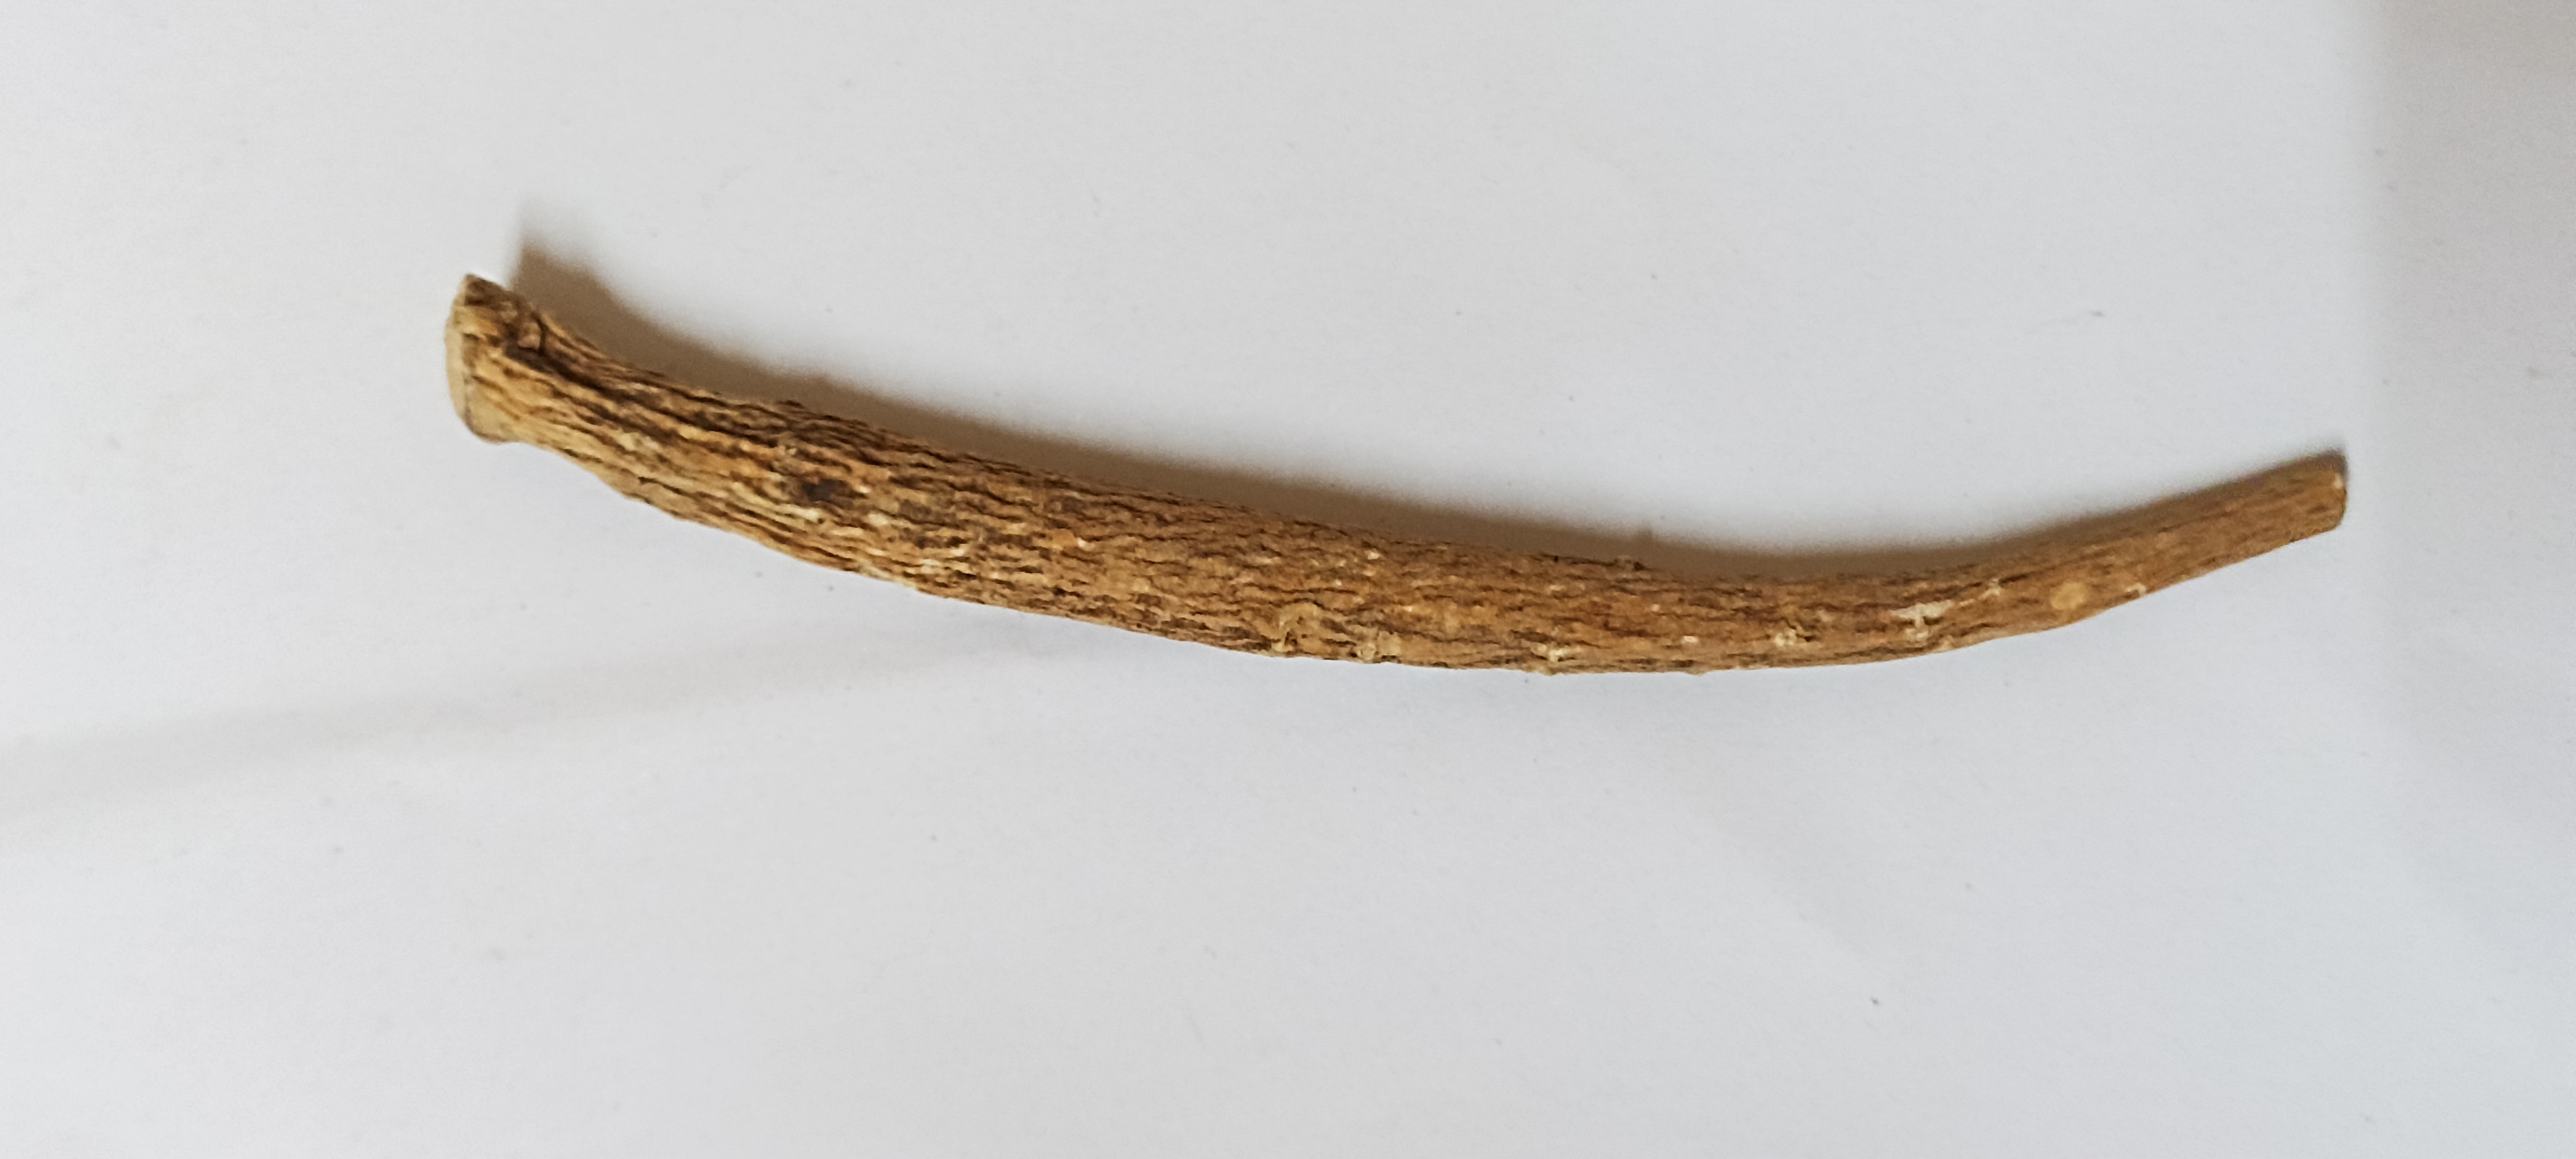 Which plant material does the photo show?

ashwagandha
